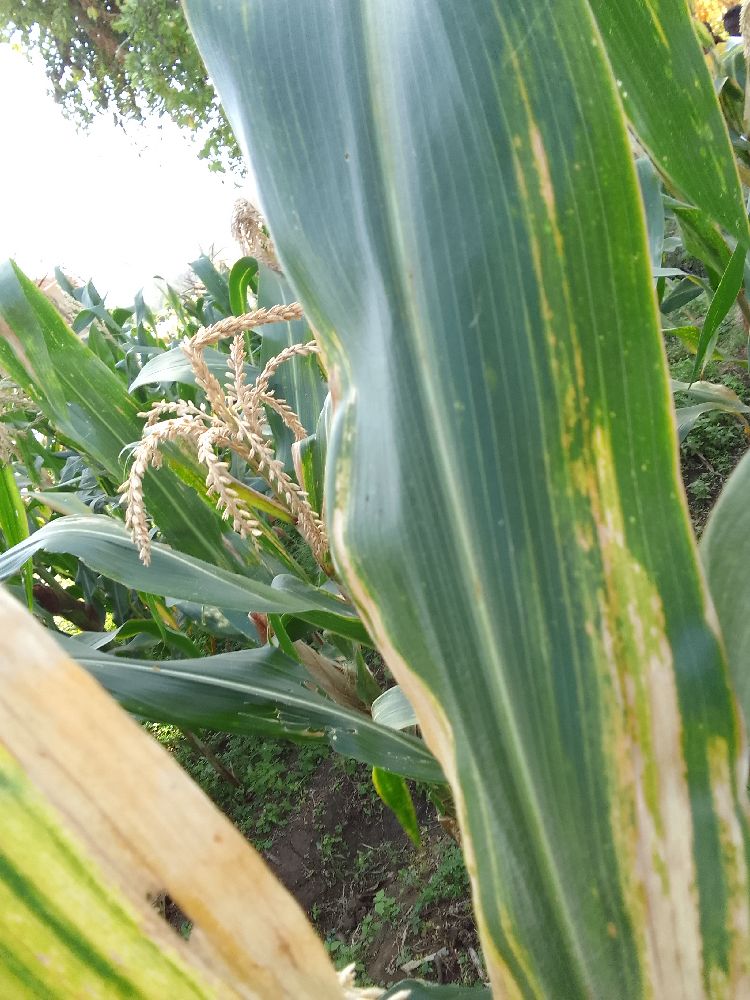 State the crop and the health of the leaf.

maize, maize lethal necrosis
